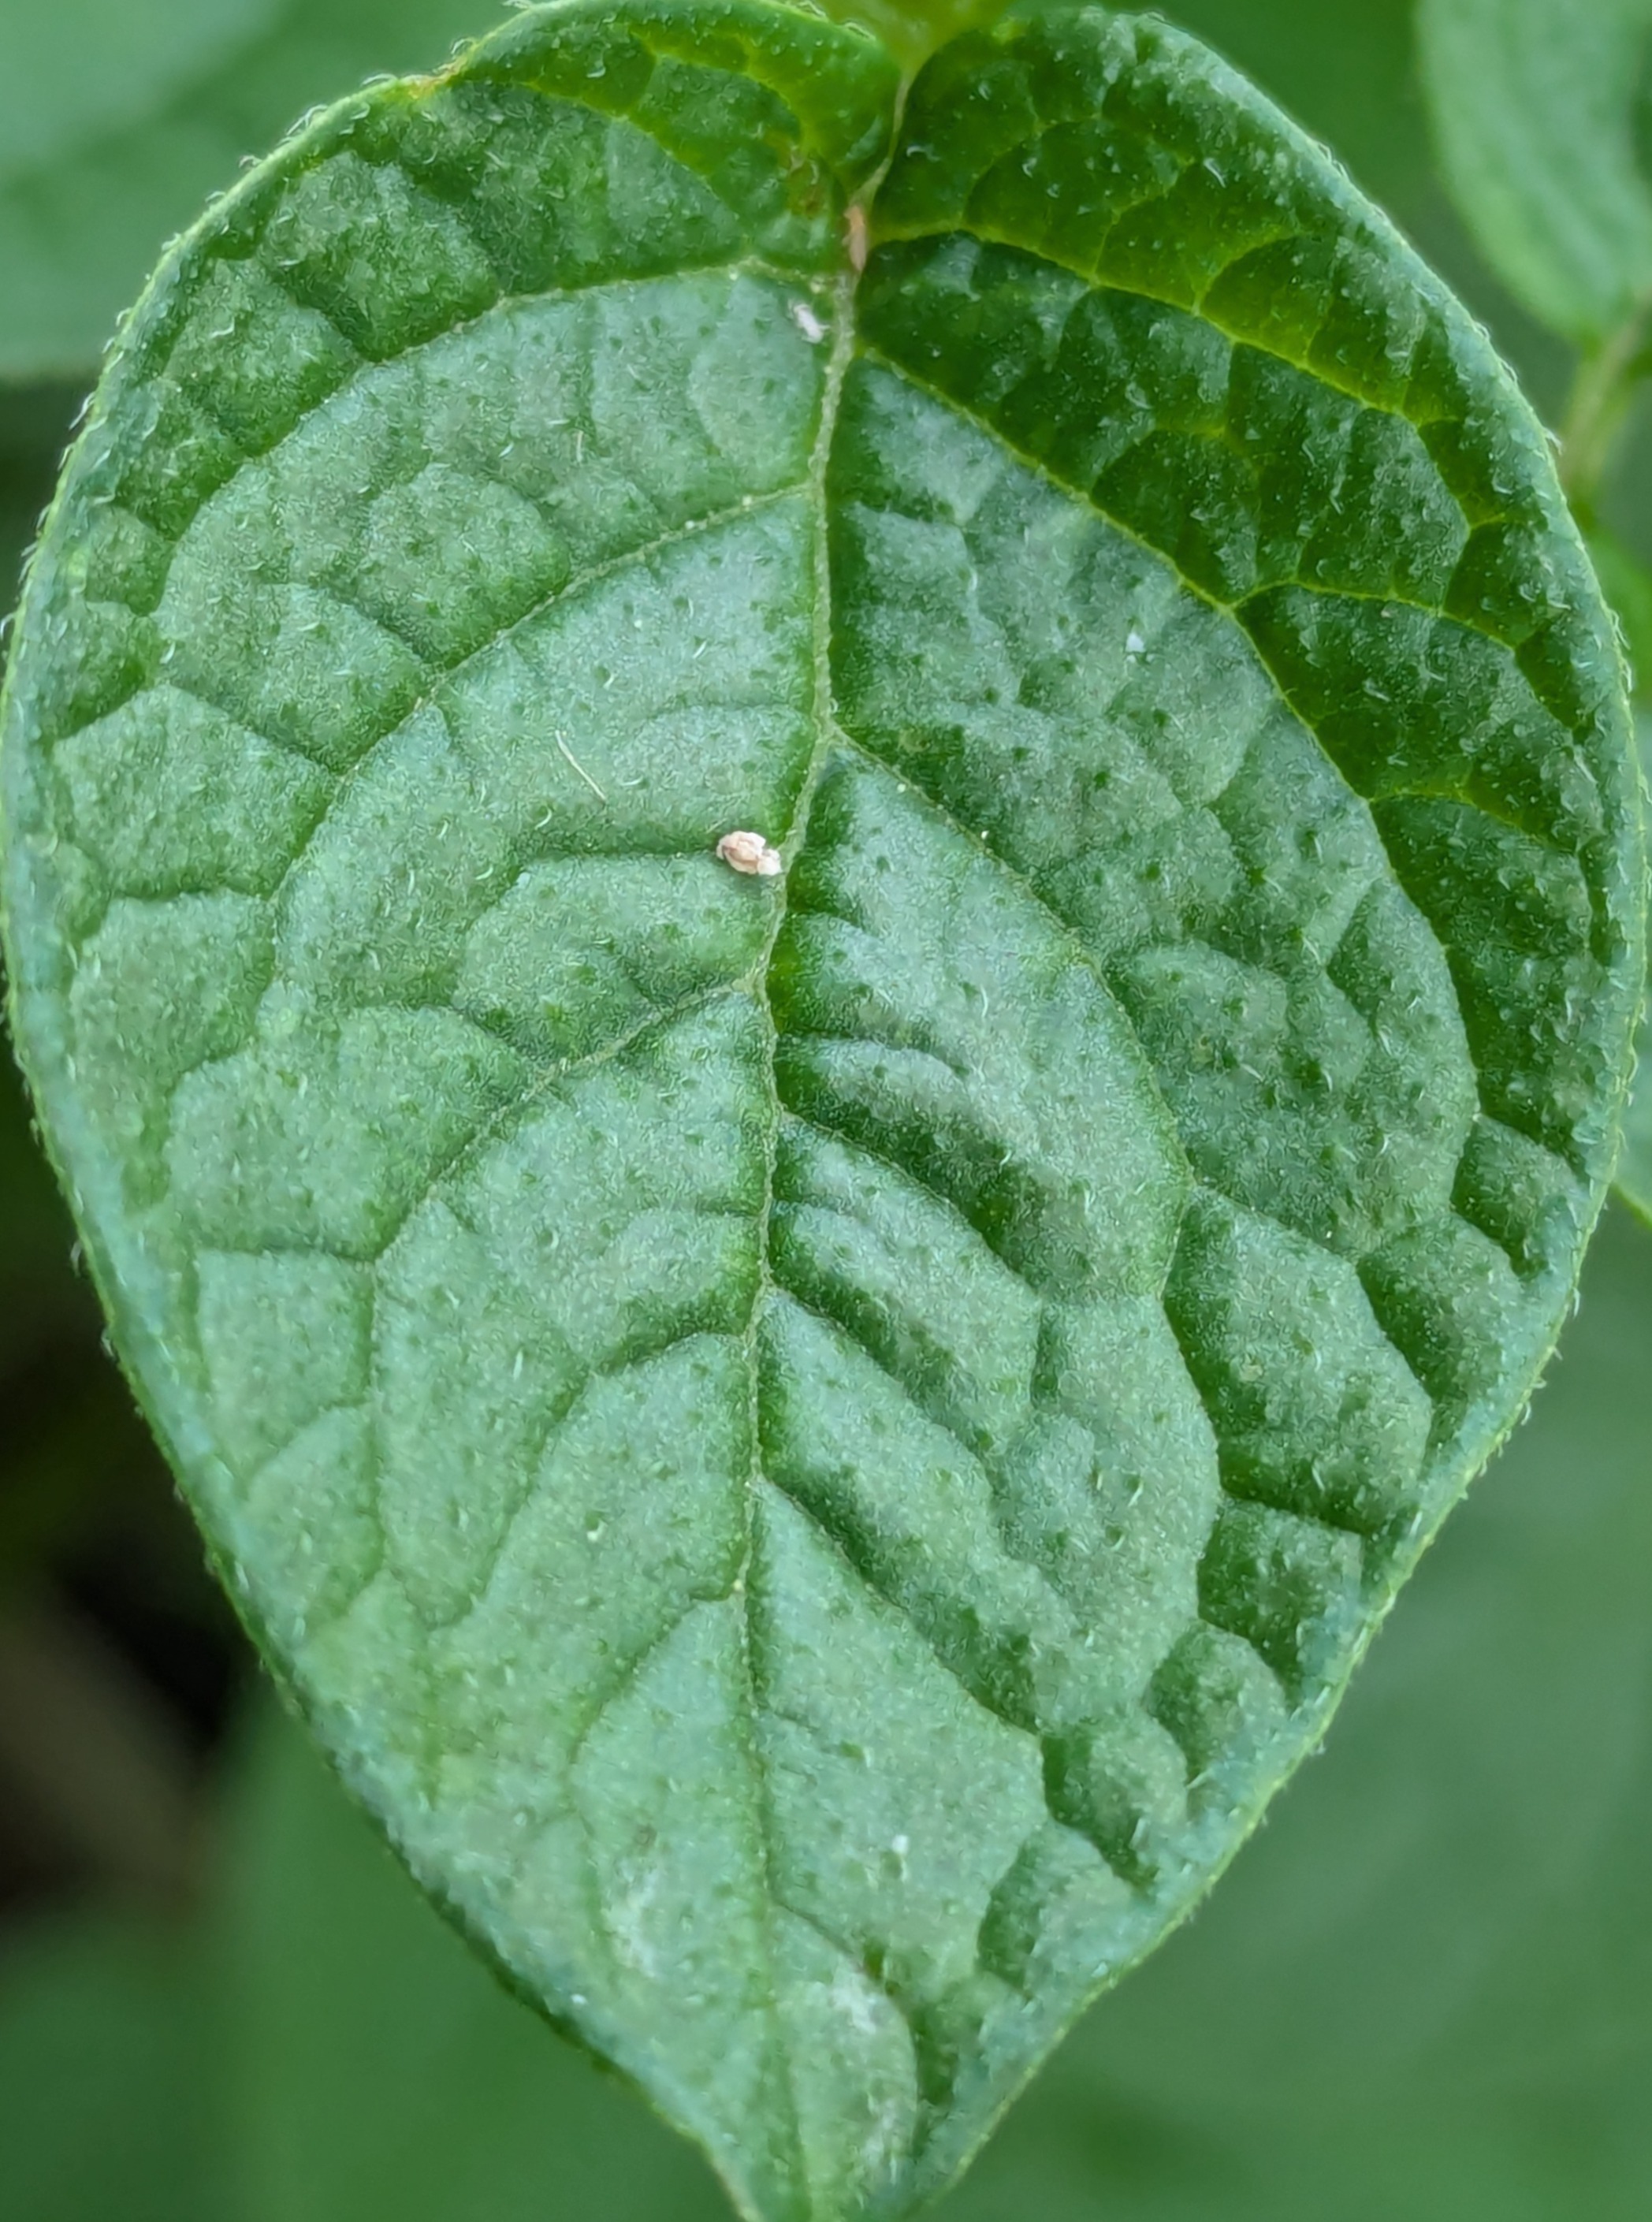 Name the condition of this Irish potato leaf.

healthy
